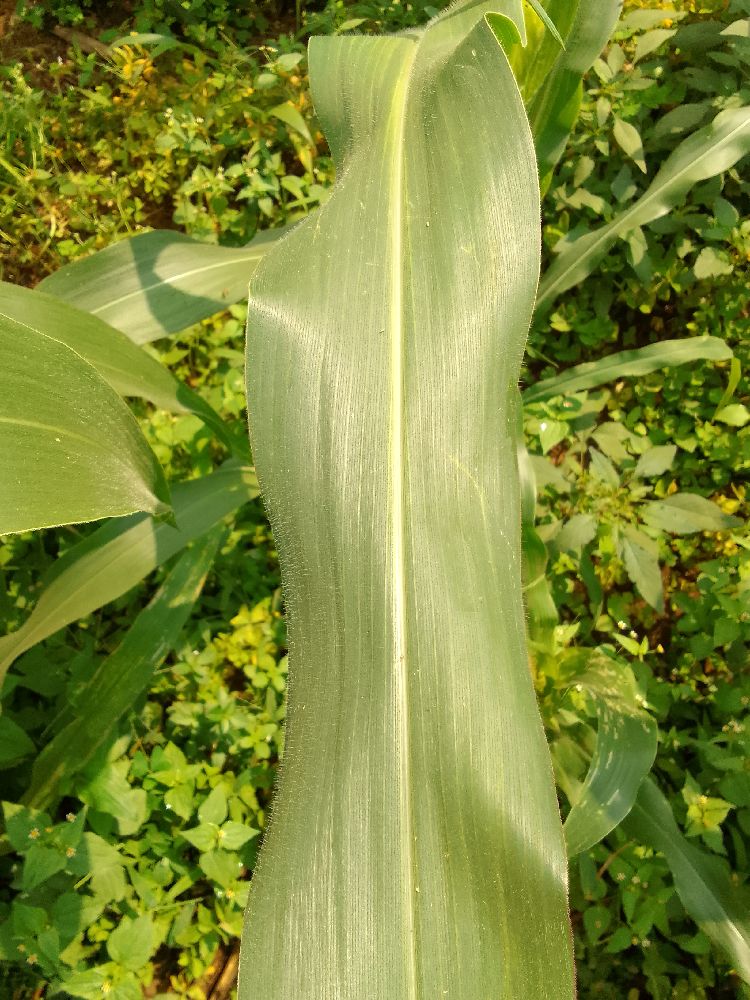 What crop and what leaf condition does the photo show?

maize, healthy
